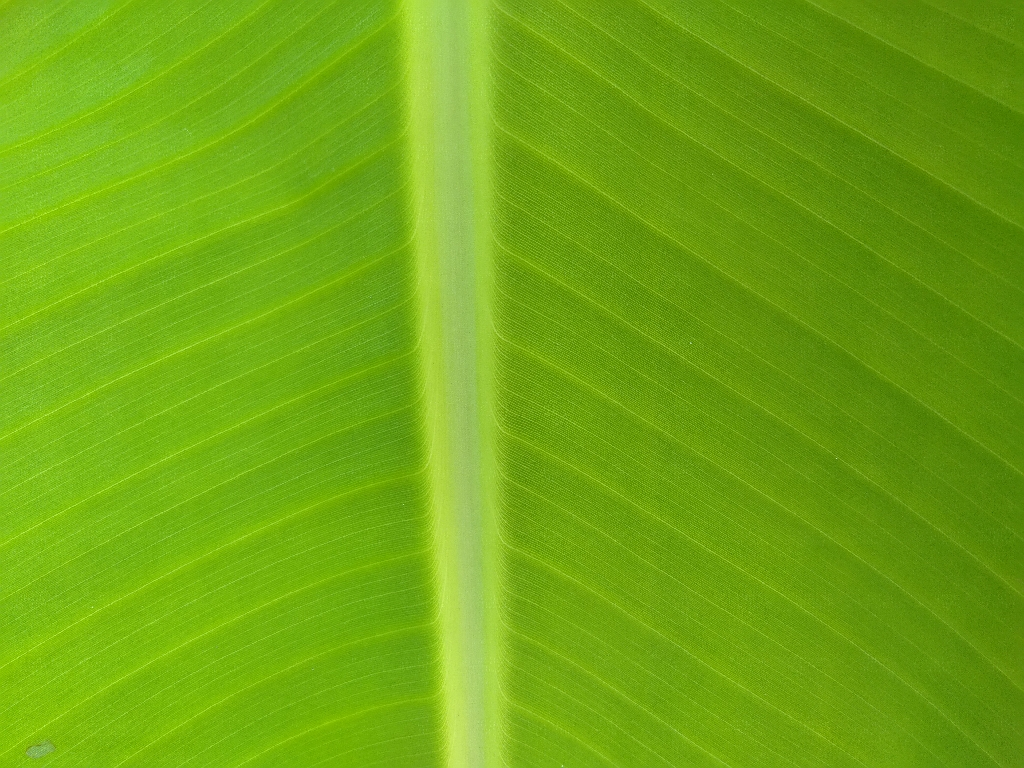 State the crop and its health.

banana, healthy
